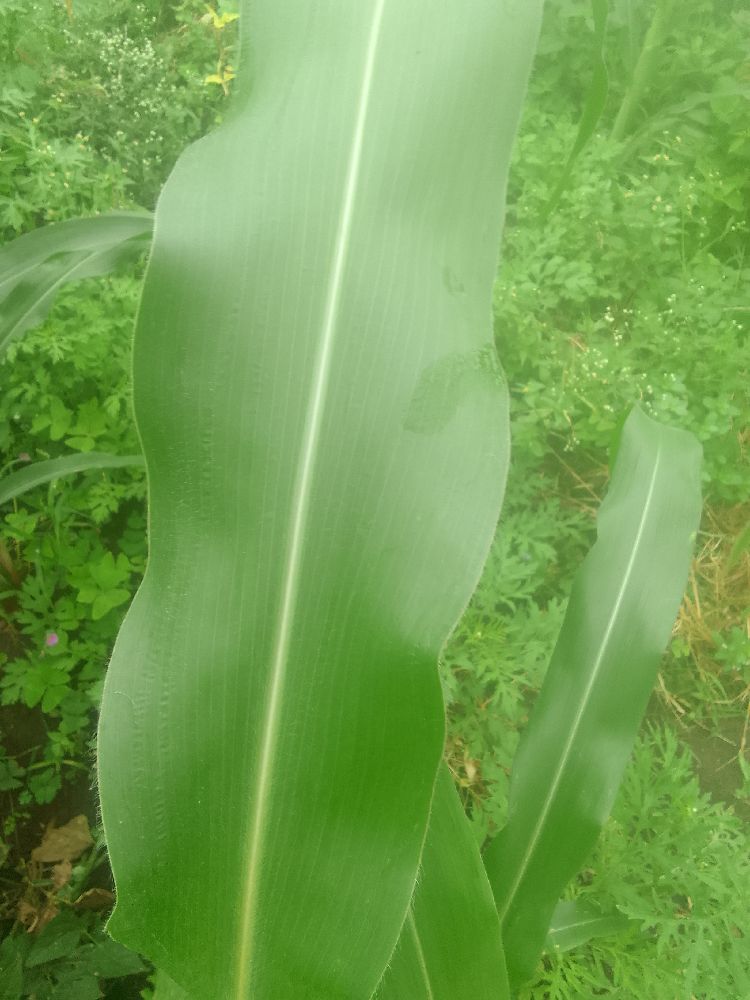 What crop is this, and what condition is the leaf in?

maize, healthy
